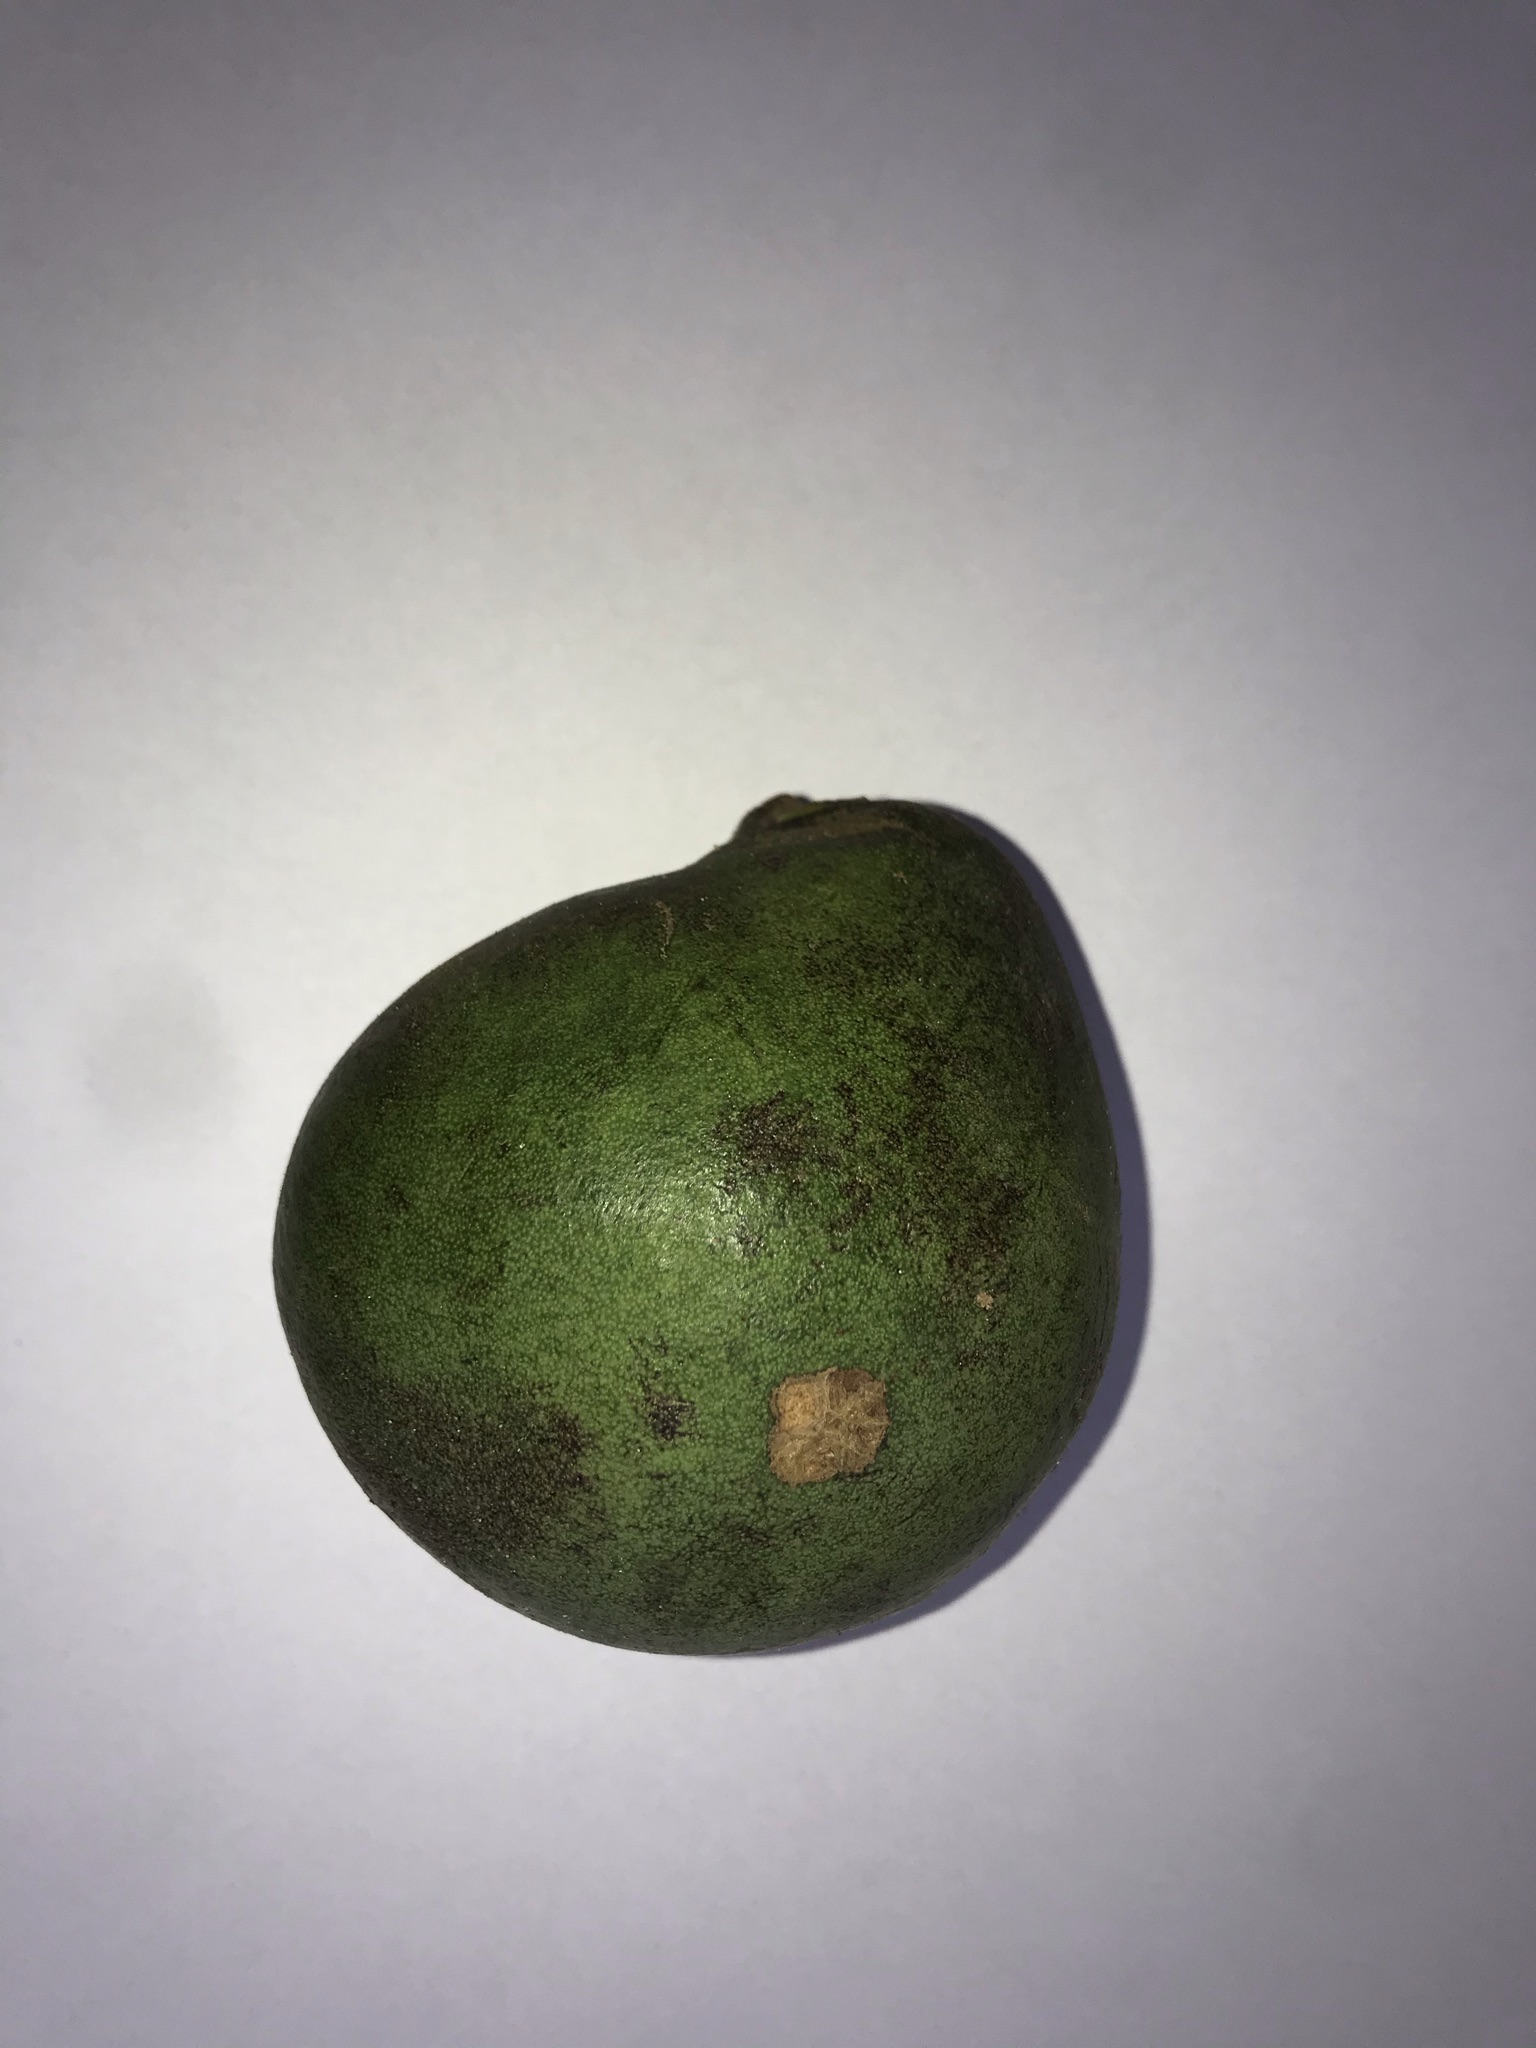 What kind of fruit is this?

pequi
